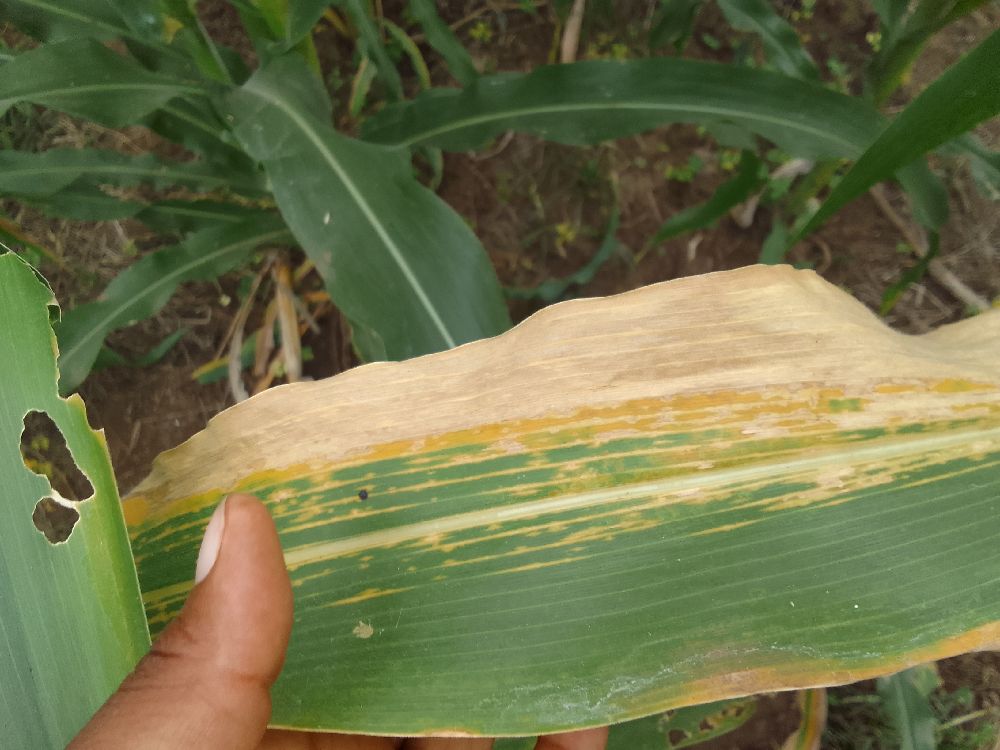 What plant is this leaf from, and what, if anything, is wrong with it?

maize, maize lethal necrosis
